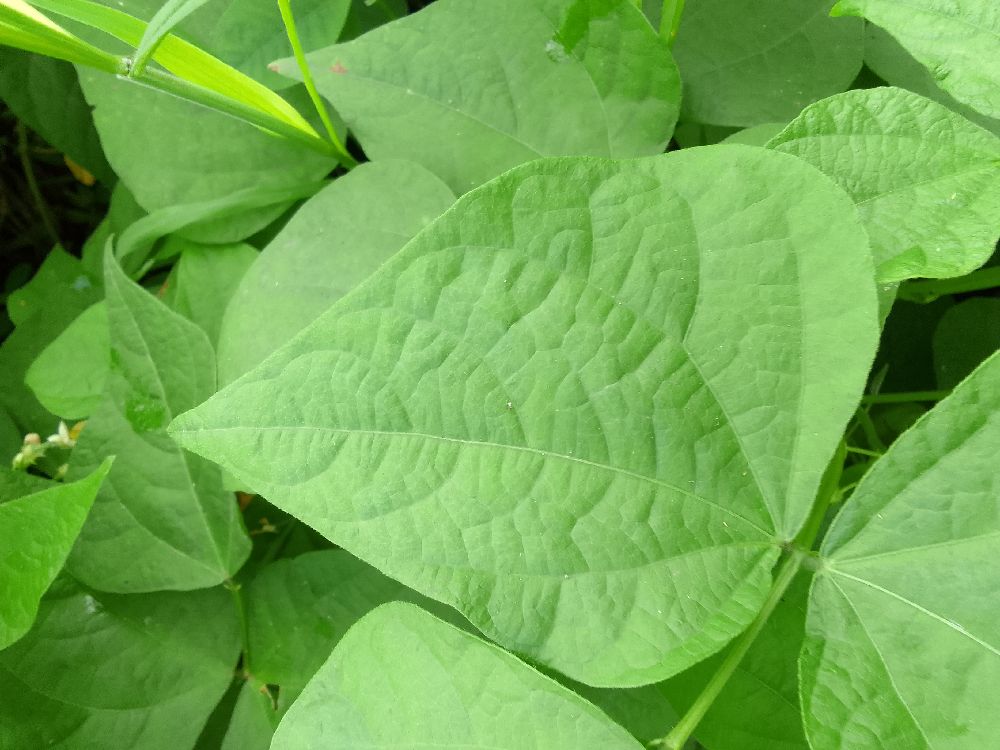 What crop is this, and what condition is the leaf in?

common bean, healthy
